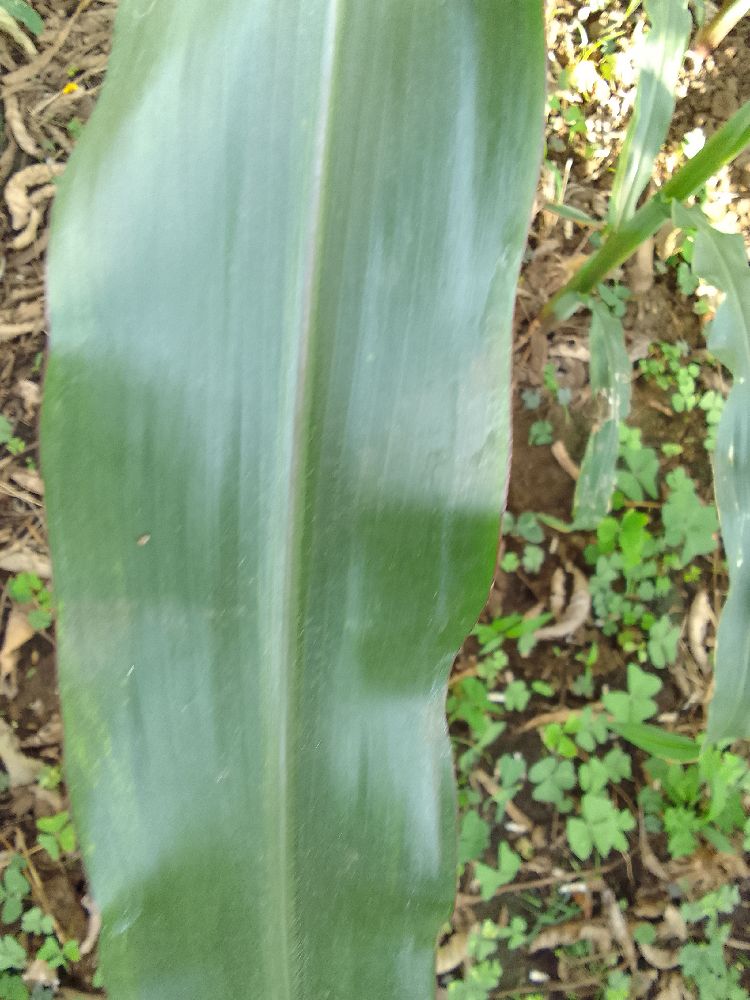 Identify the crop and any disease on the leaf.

maize, healthy
